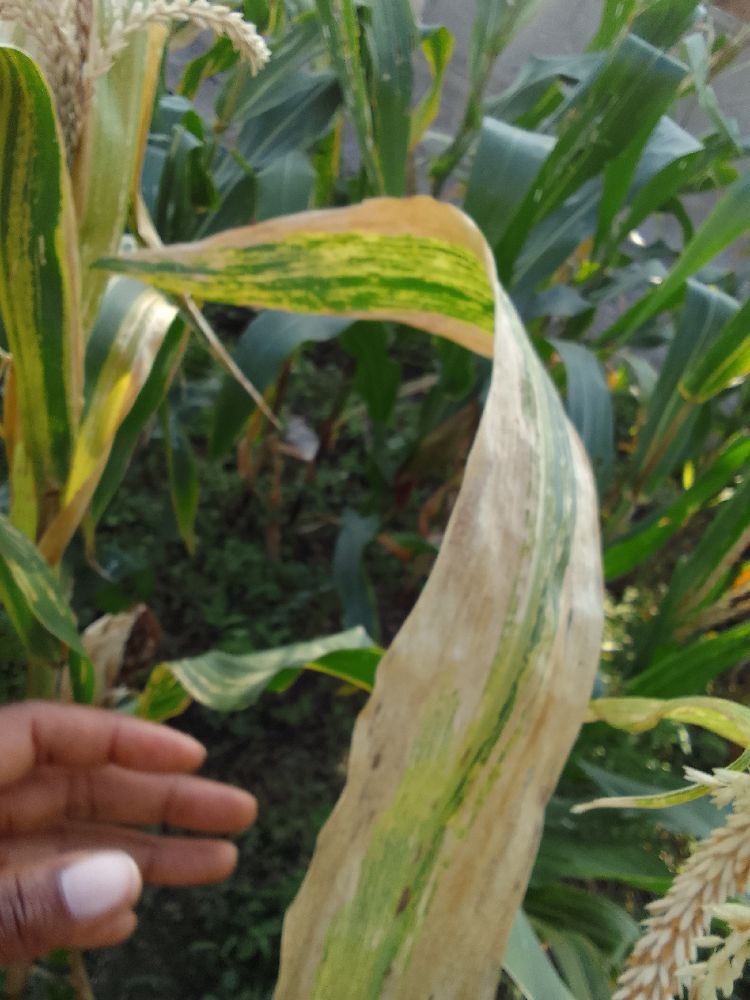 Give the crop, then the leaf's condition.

maize, maize lethal necrosis
